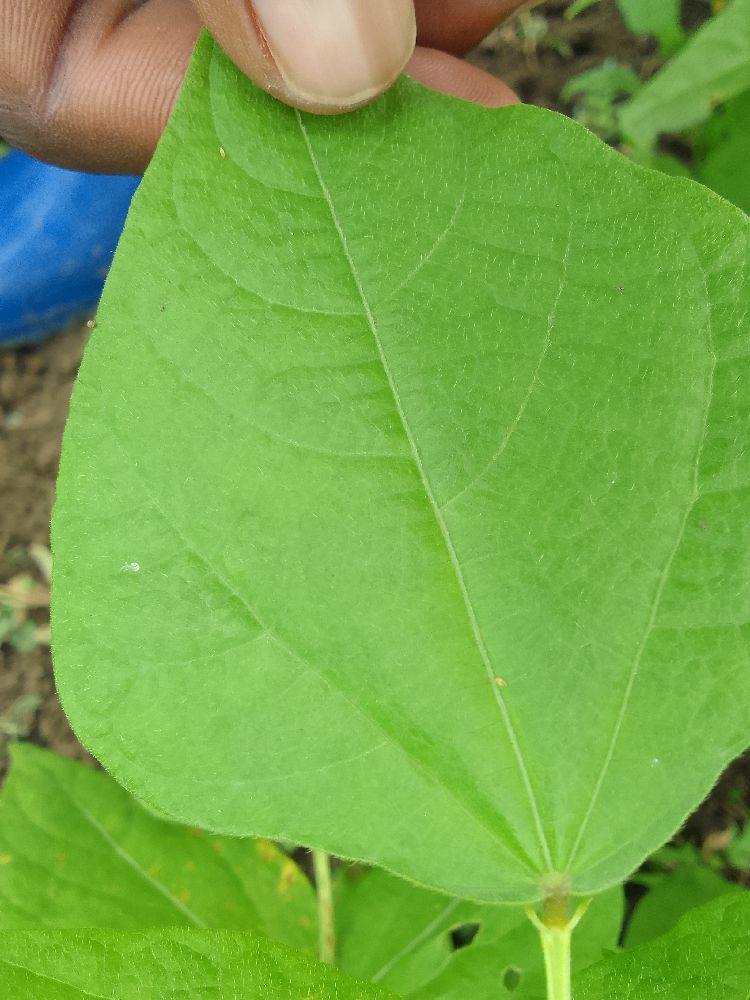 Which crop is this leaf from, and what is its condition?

common bean, healthy
